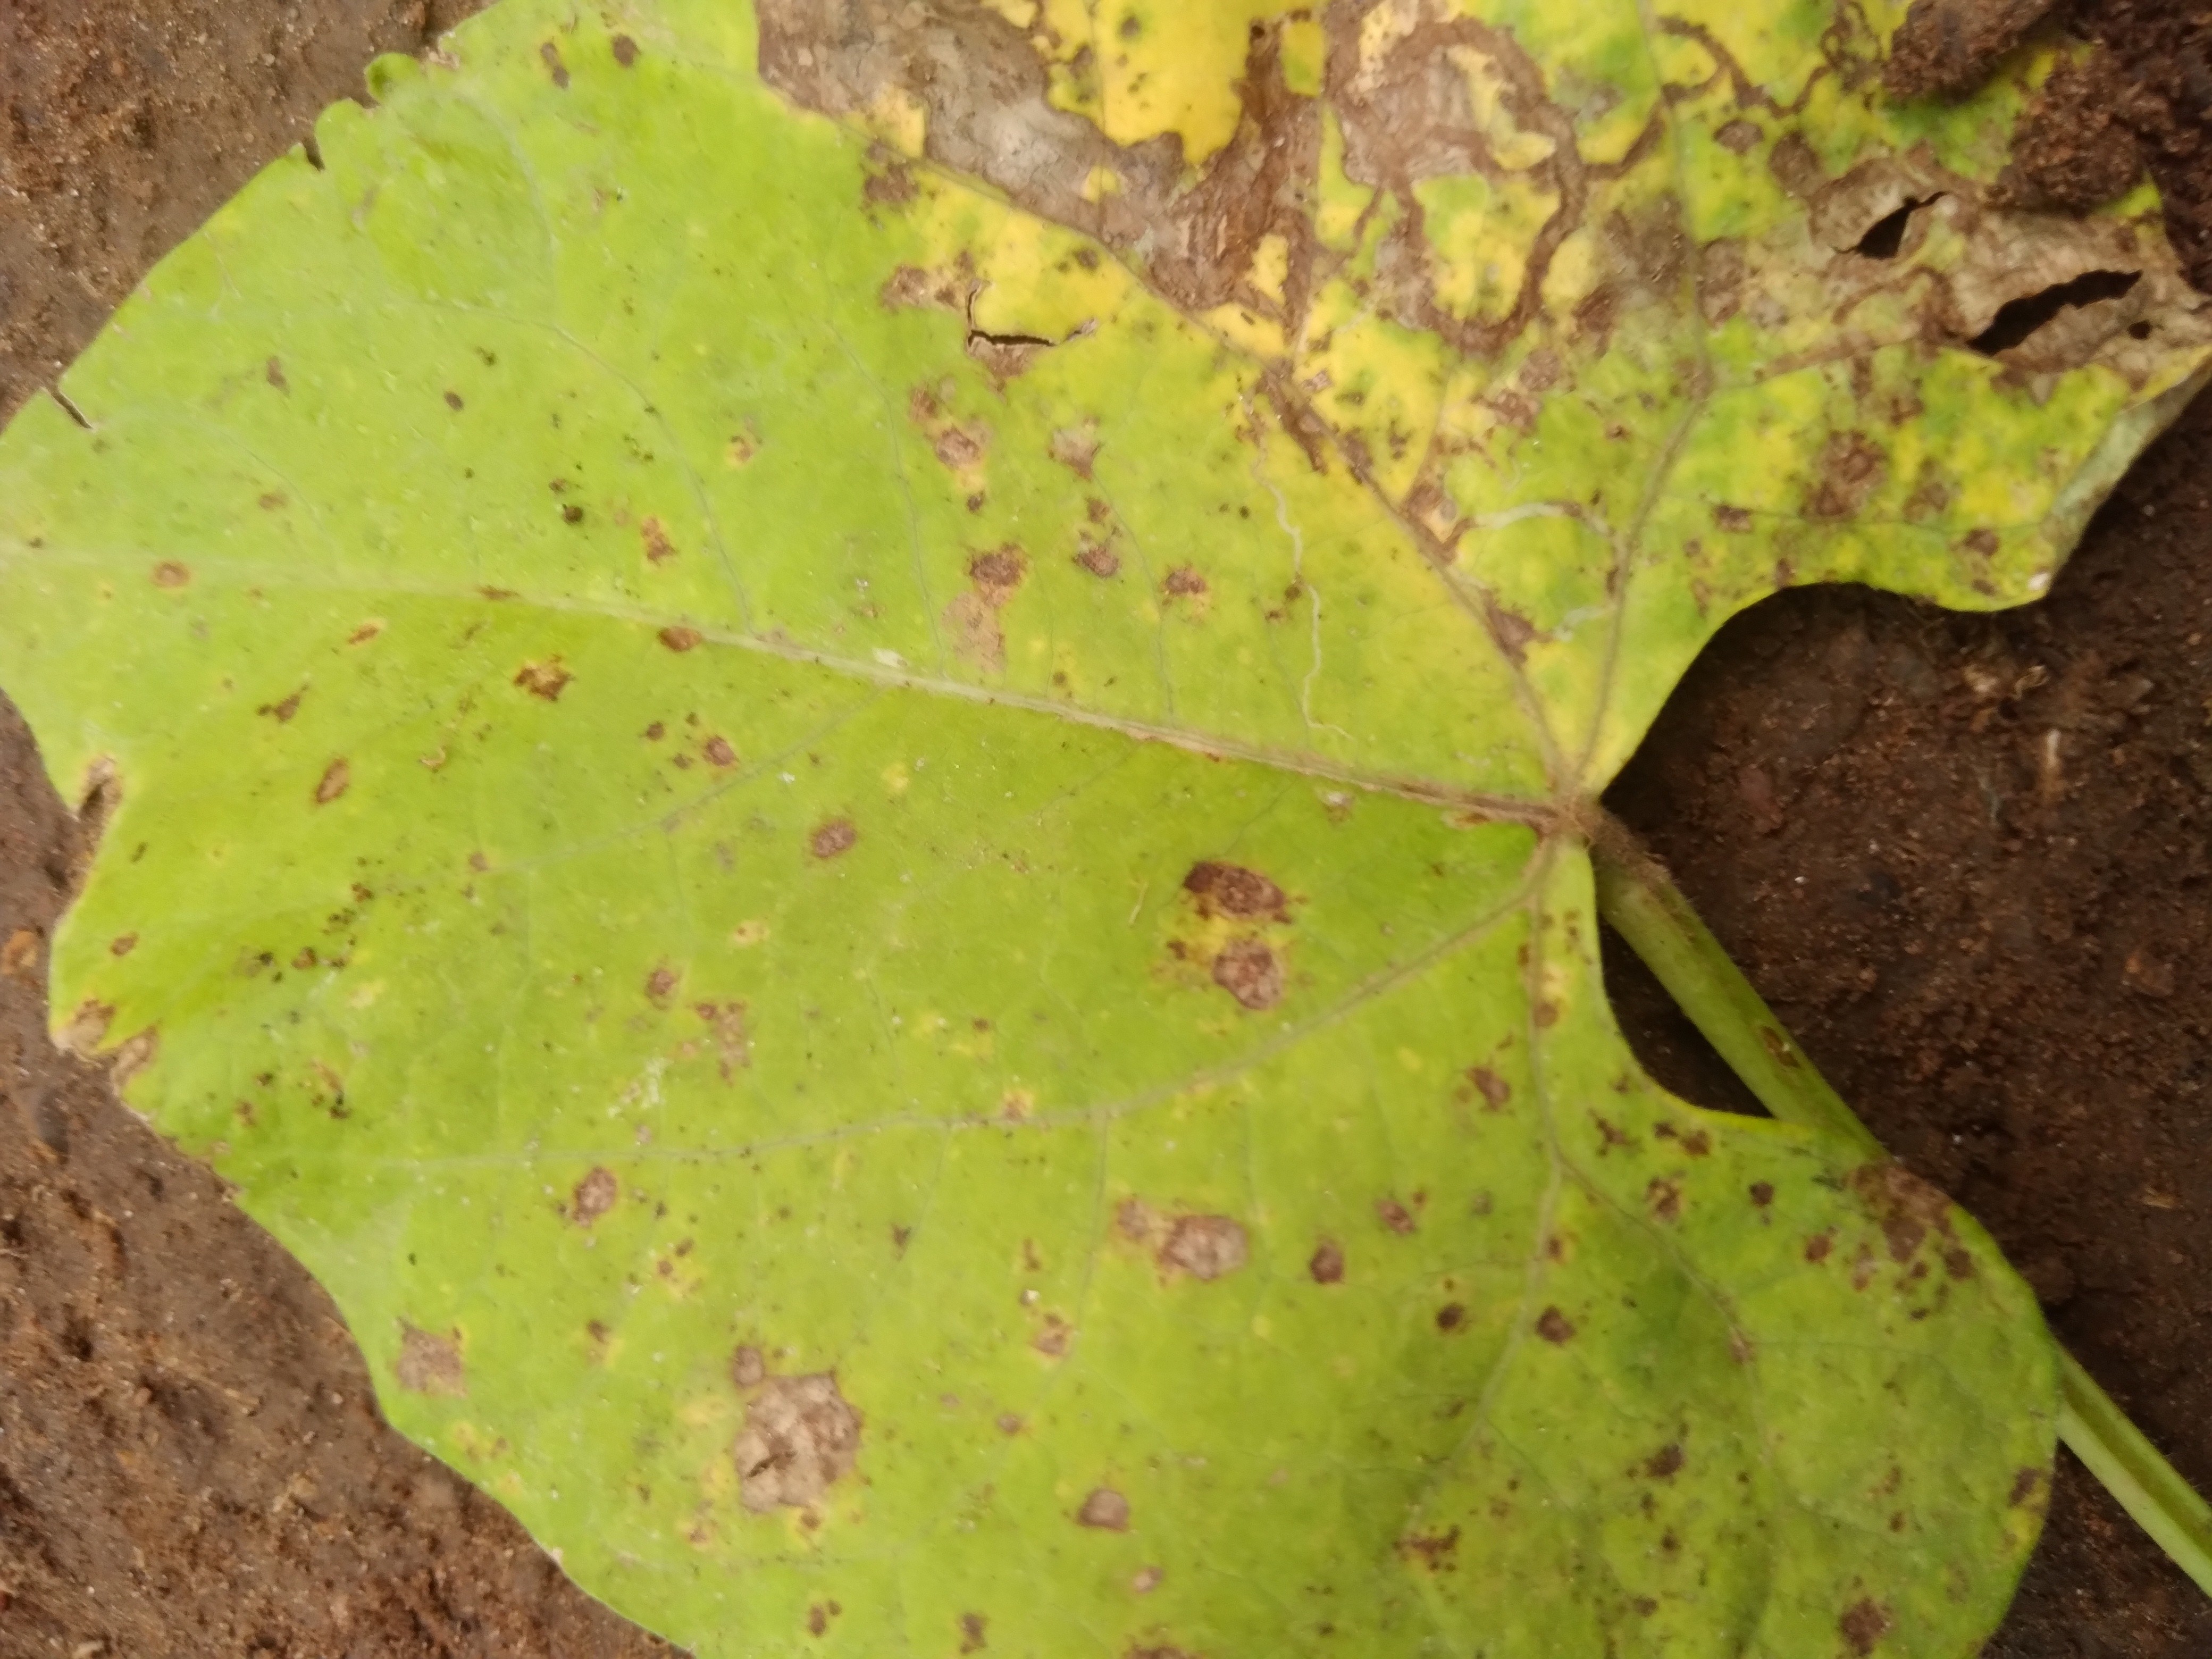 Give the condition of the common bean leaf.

rust
